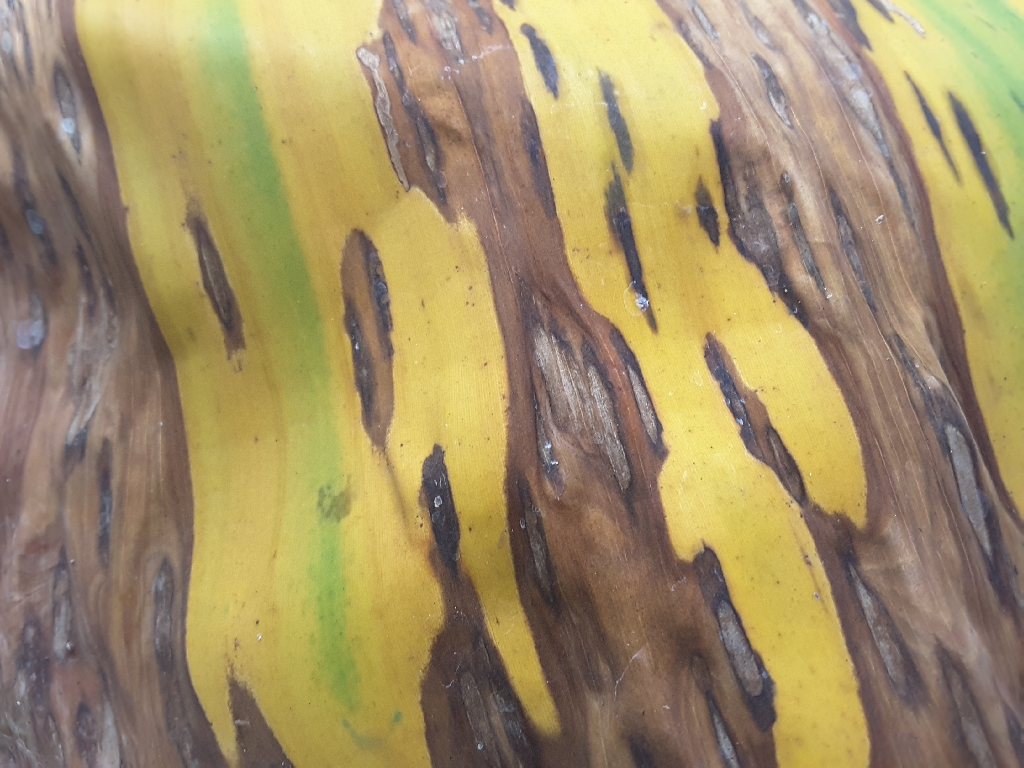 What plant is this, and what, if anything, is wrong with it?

banana, black sigatoka
